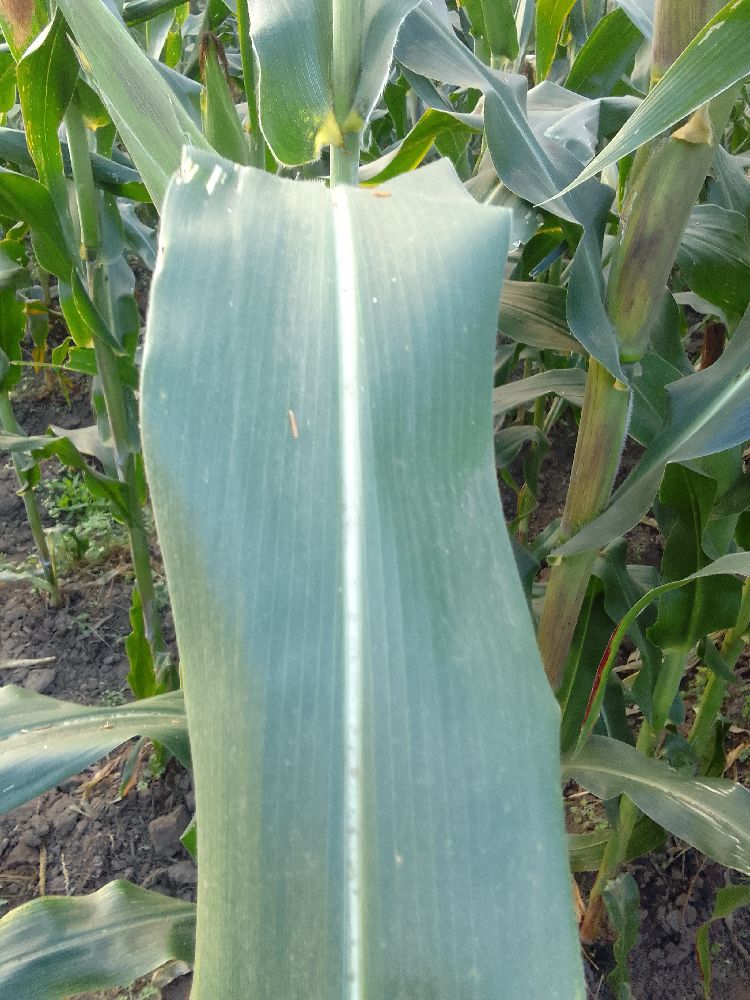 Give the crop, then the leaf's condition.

maize, healthy
